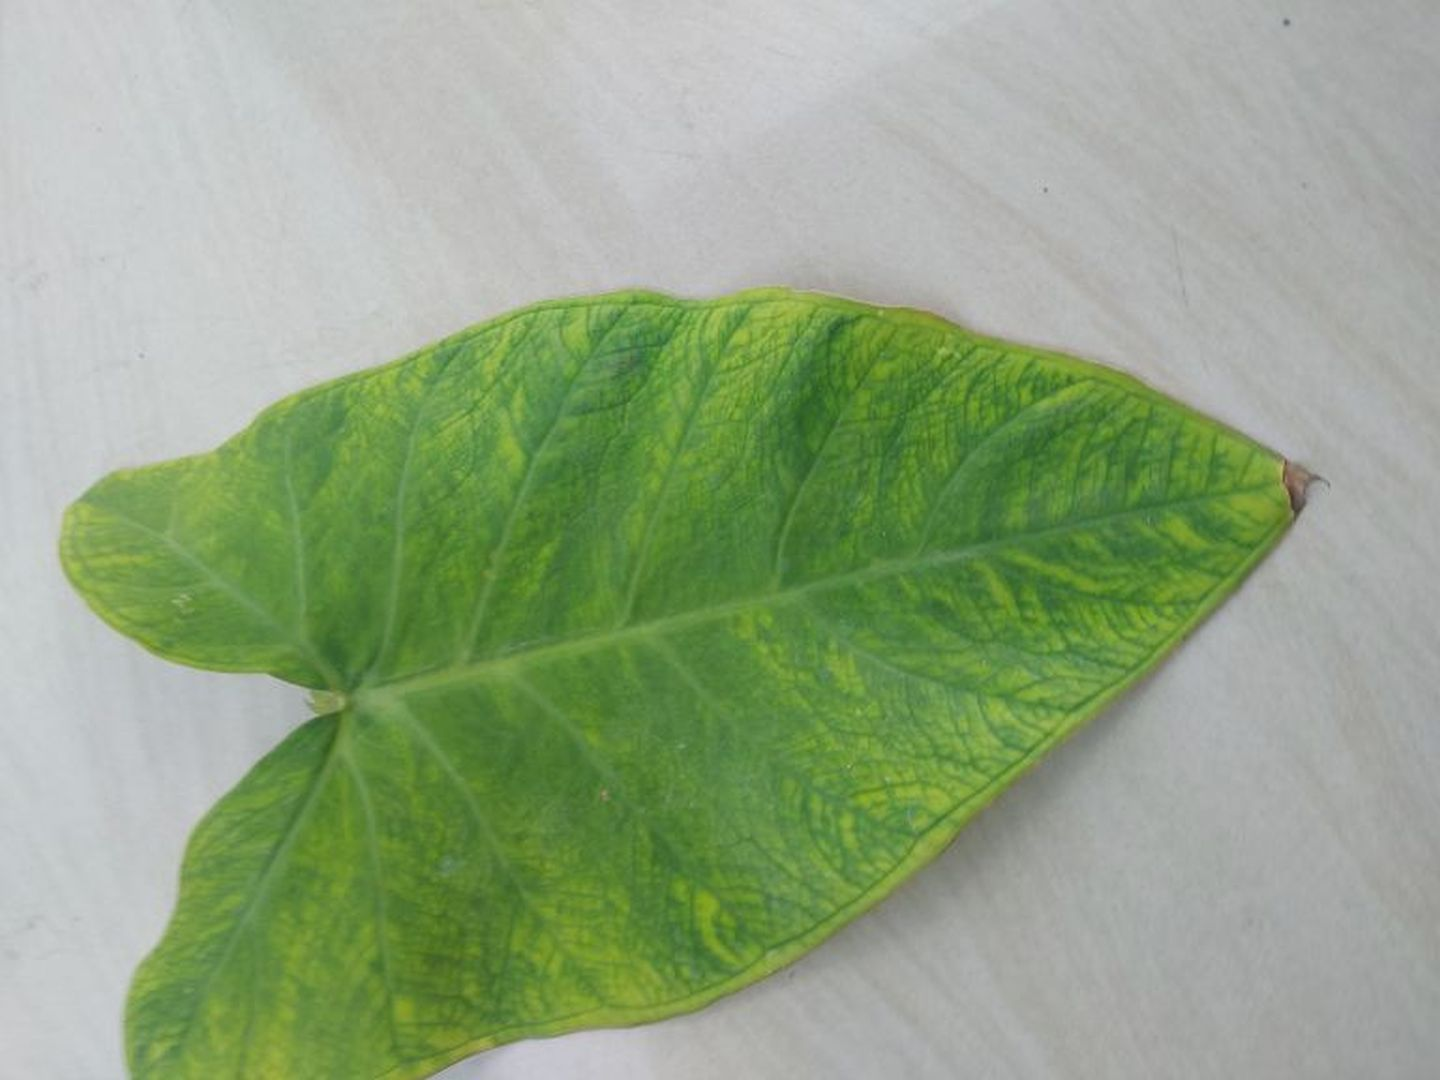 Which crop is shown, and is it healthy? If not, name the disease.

taro, mosaic
